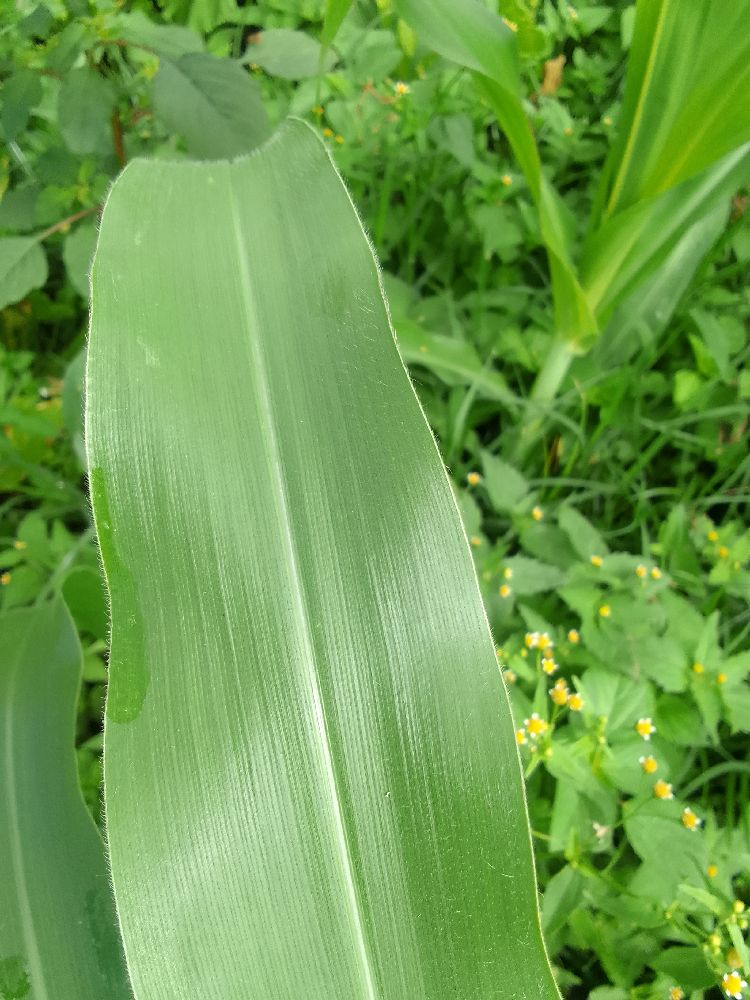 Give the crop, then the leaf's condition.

maize, healthy
